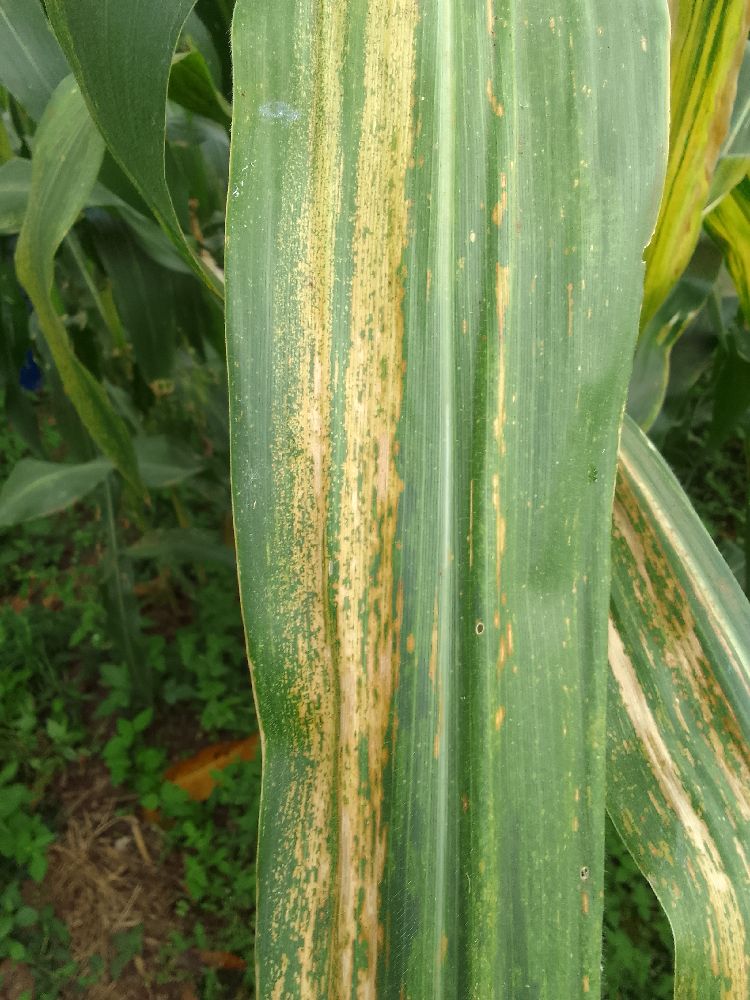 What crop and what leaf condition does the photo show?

maize, maize lethal necrosis
